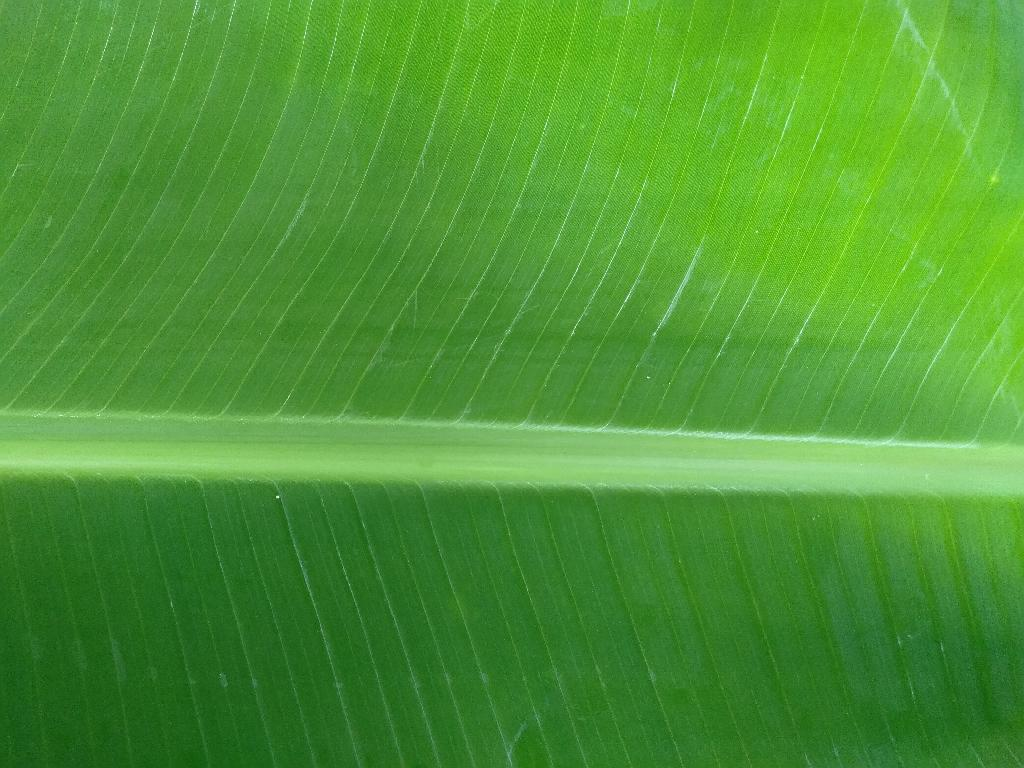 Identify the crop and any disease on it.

banana, healthy
